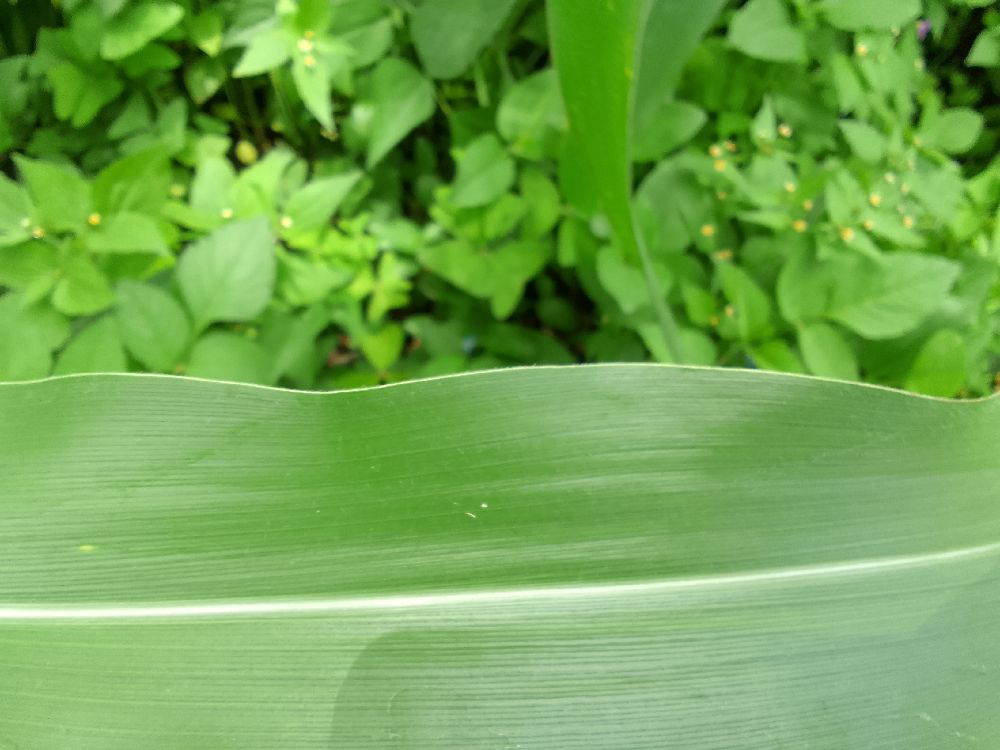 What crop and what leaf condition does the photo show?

maize, healthy
